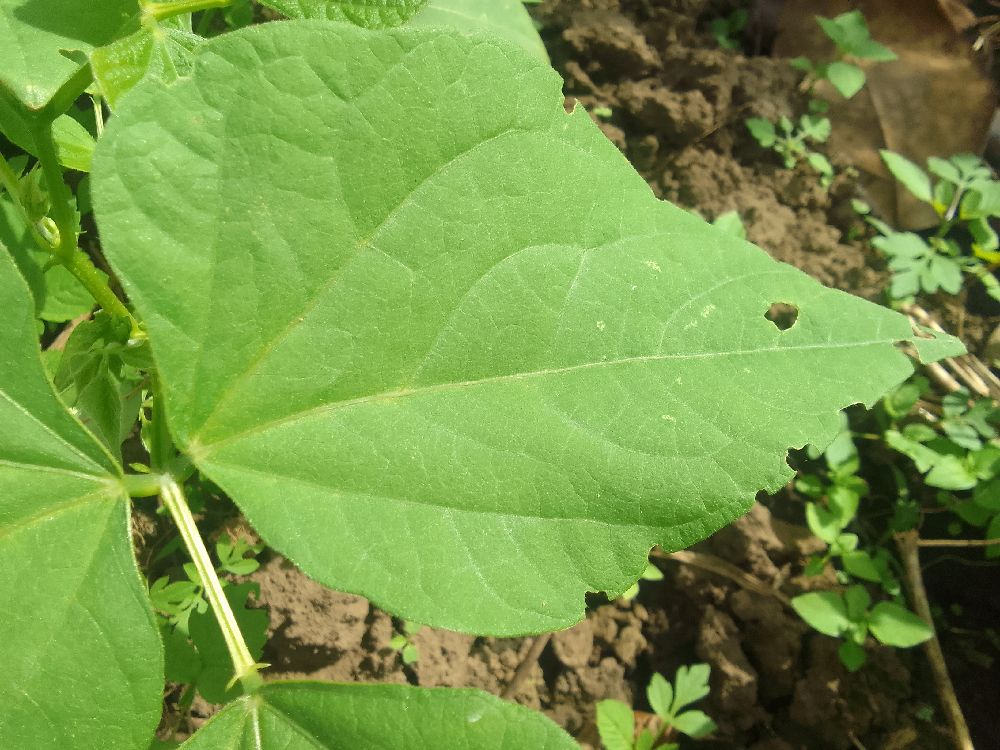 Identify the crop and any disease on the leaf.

common bean, healthy
